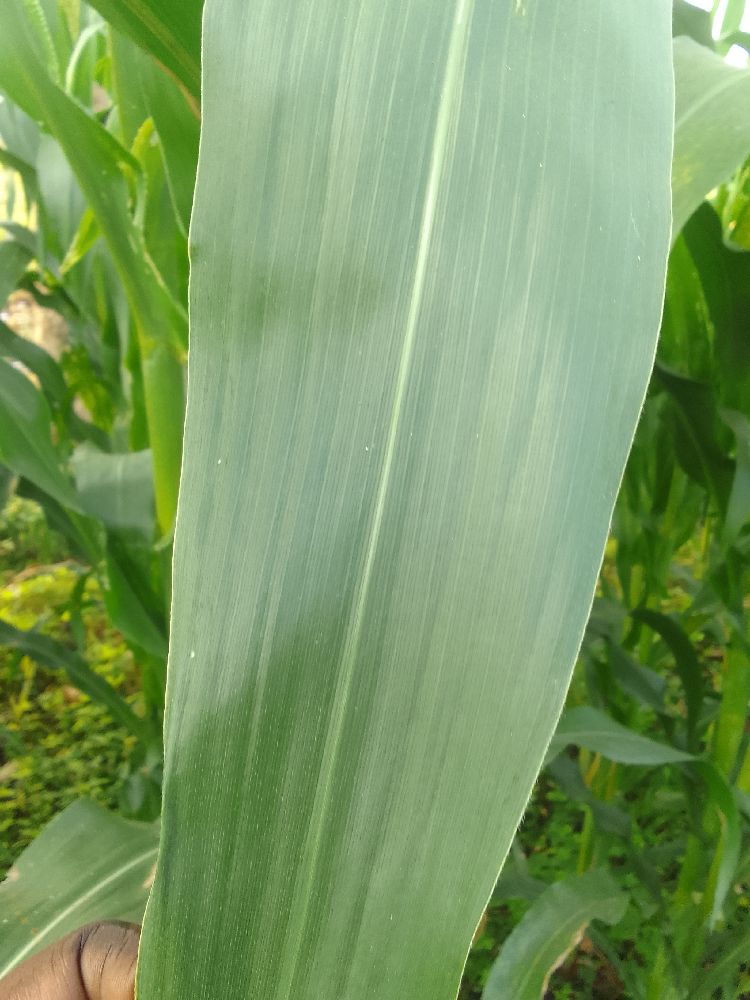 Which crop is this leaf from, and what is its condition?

maize, healthy
